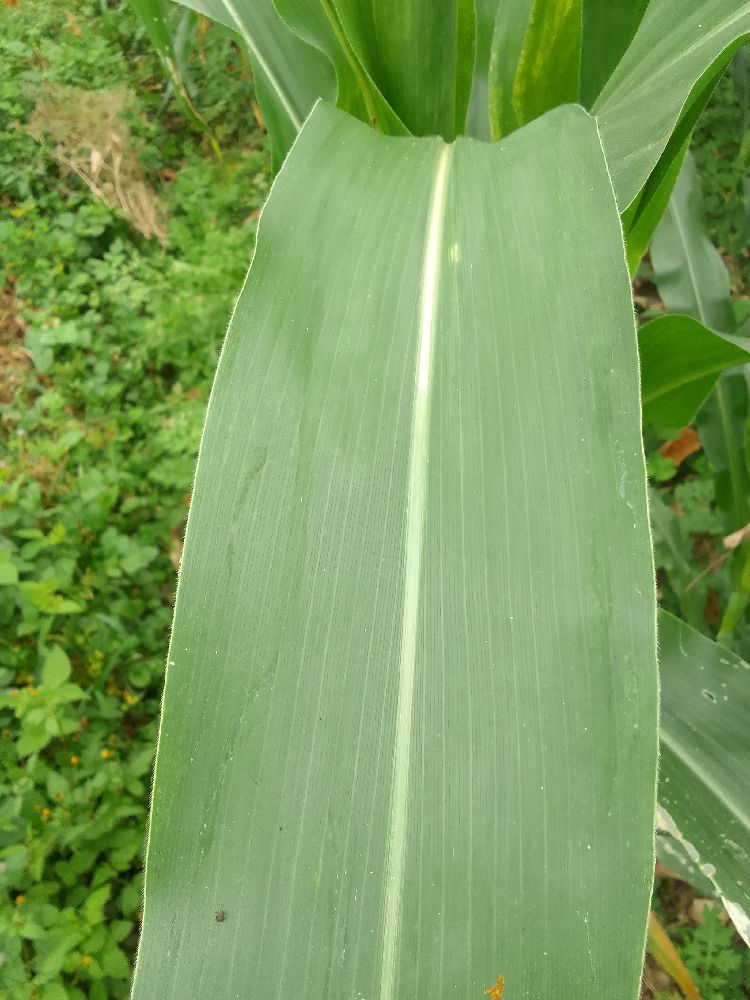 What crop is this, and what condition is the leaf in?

maize, healthy
